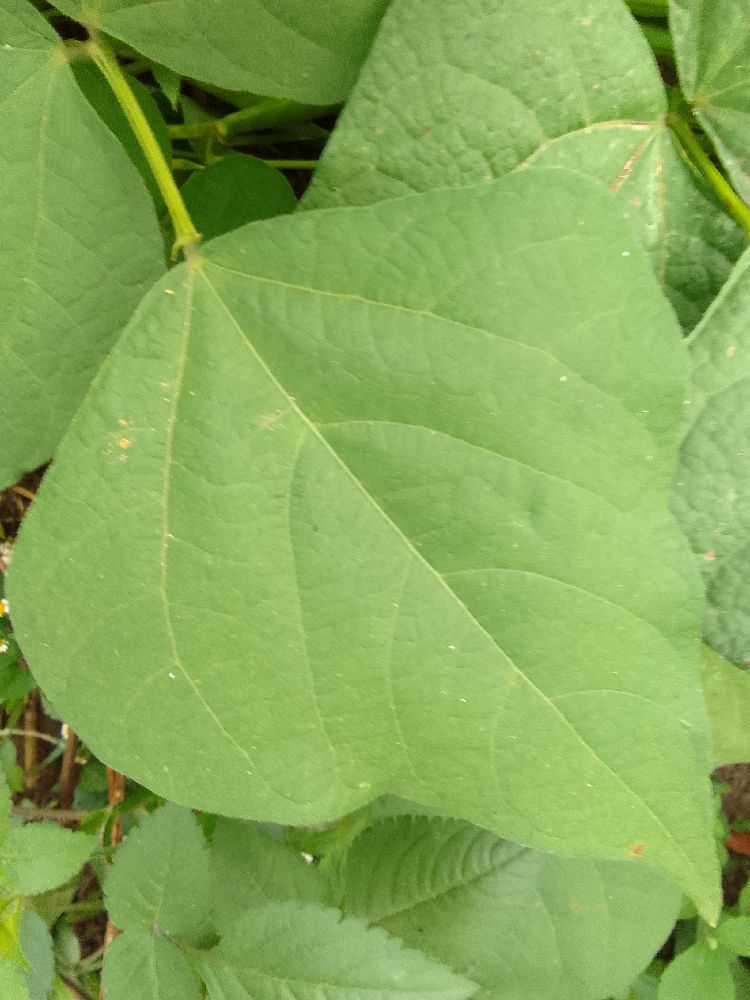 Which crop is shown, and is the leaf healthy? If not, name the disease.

common bean, healthy
